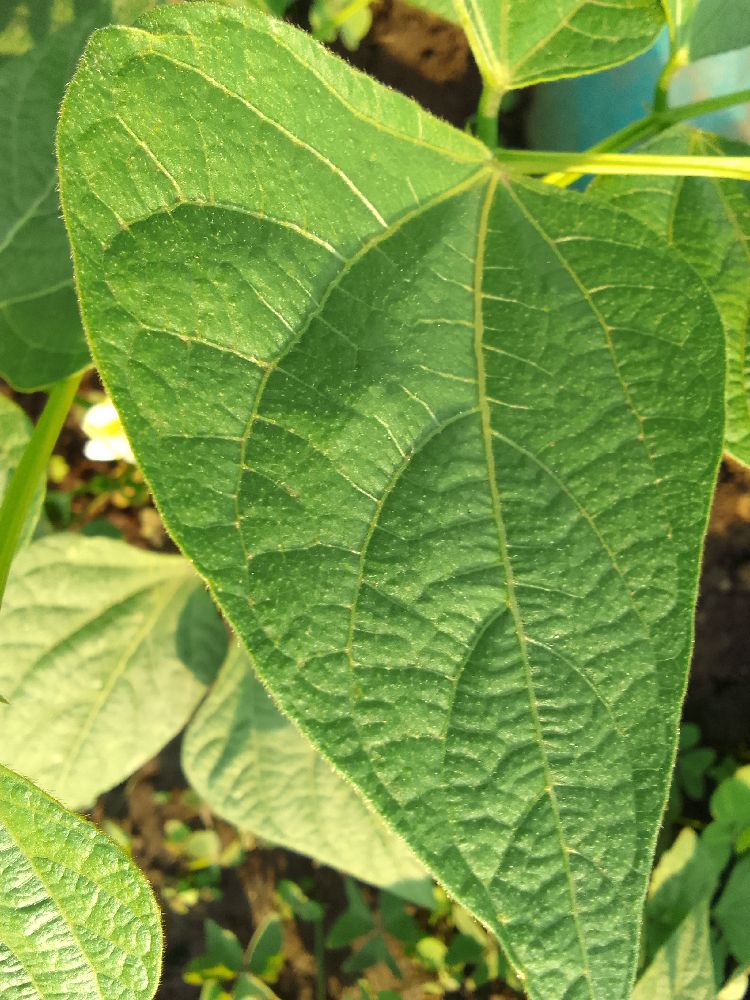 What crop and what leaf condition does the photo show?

common bean, healthy
